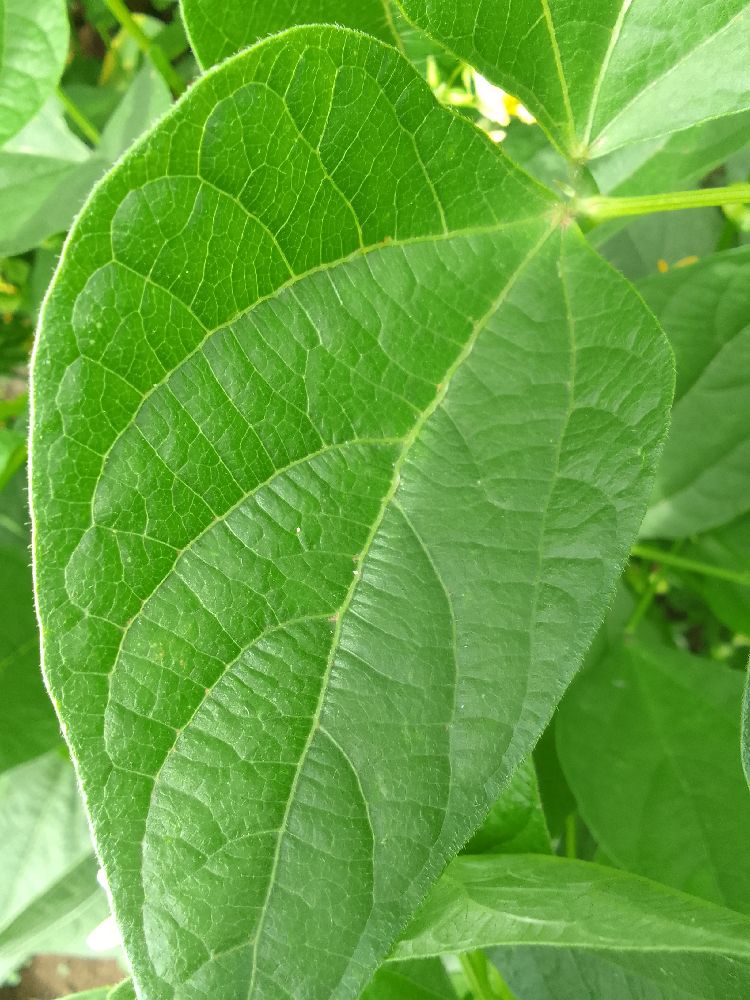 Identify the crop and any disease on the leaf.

common bean, healthy
